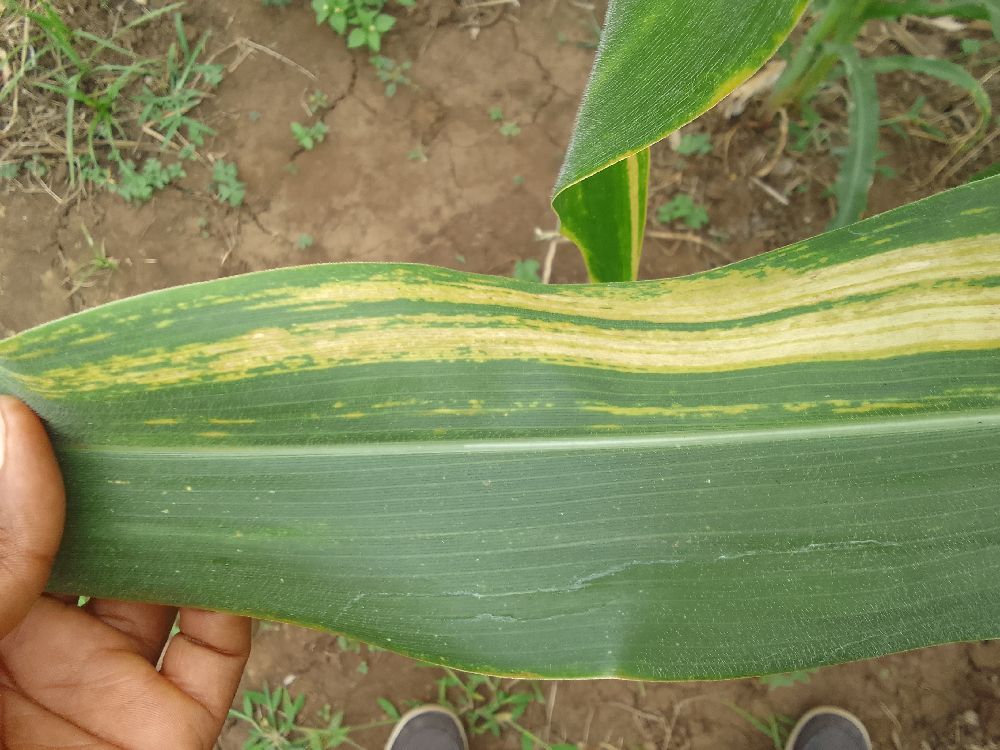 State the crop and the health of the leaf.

maize, maize lethal necrosis
